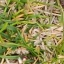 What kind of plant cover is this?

grass
